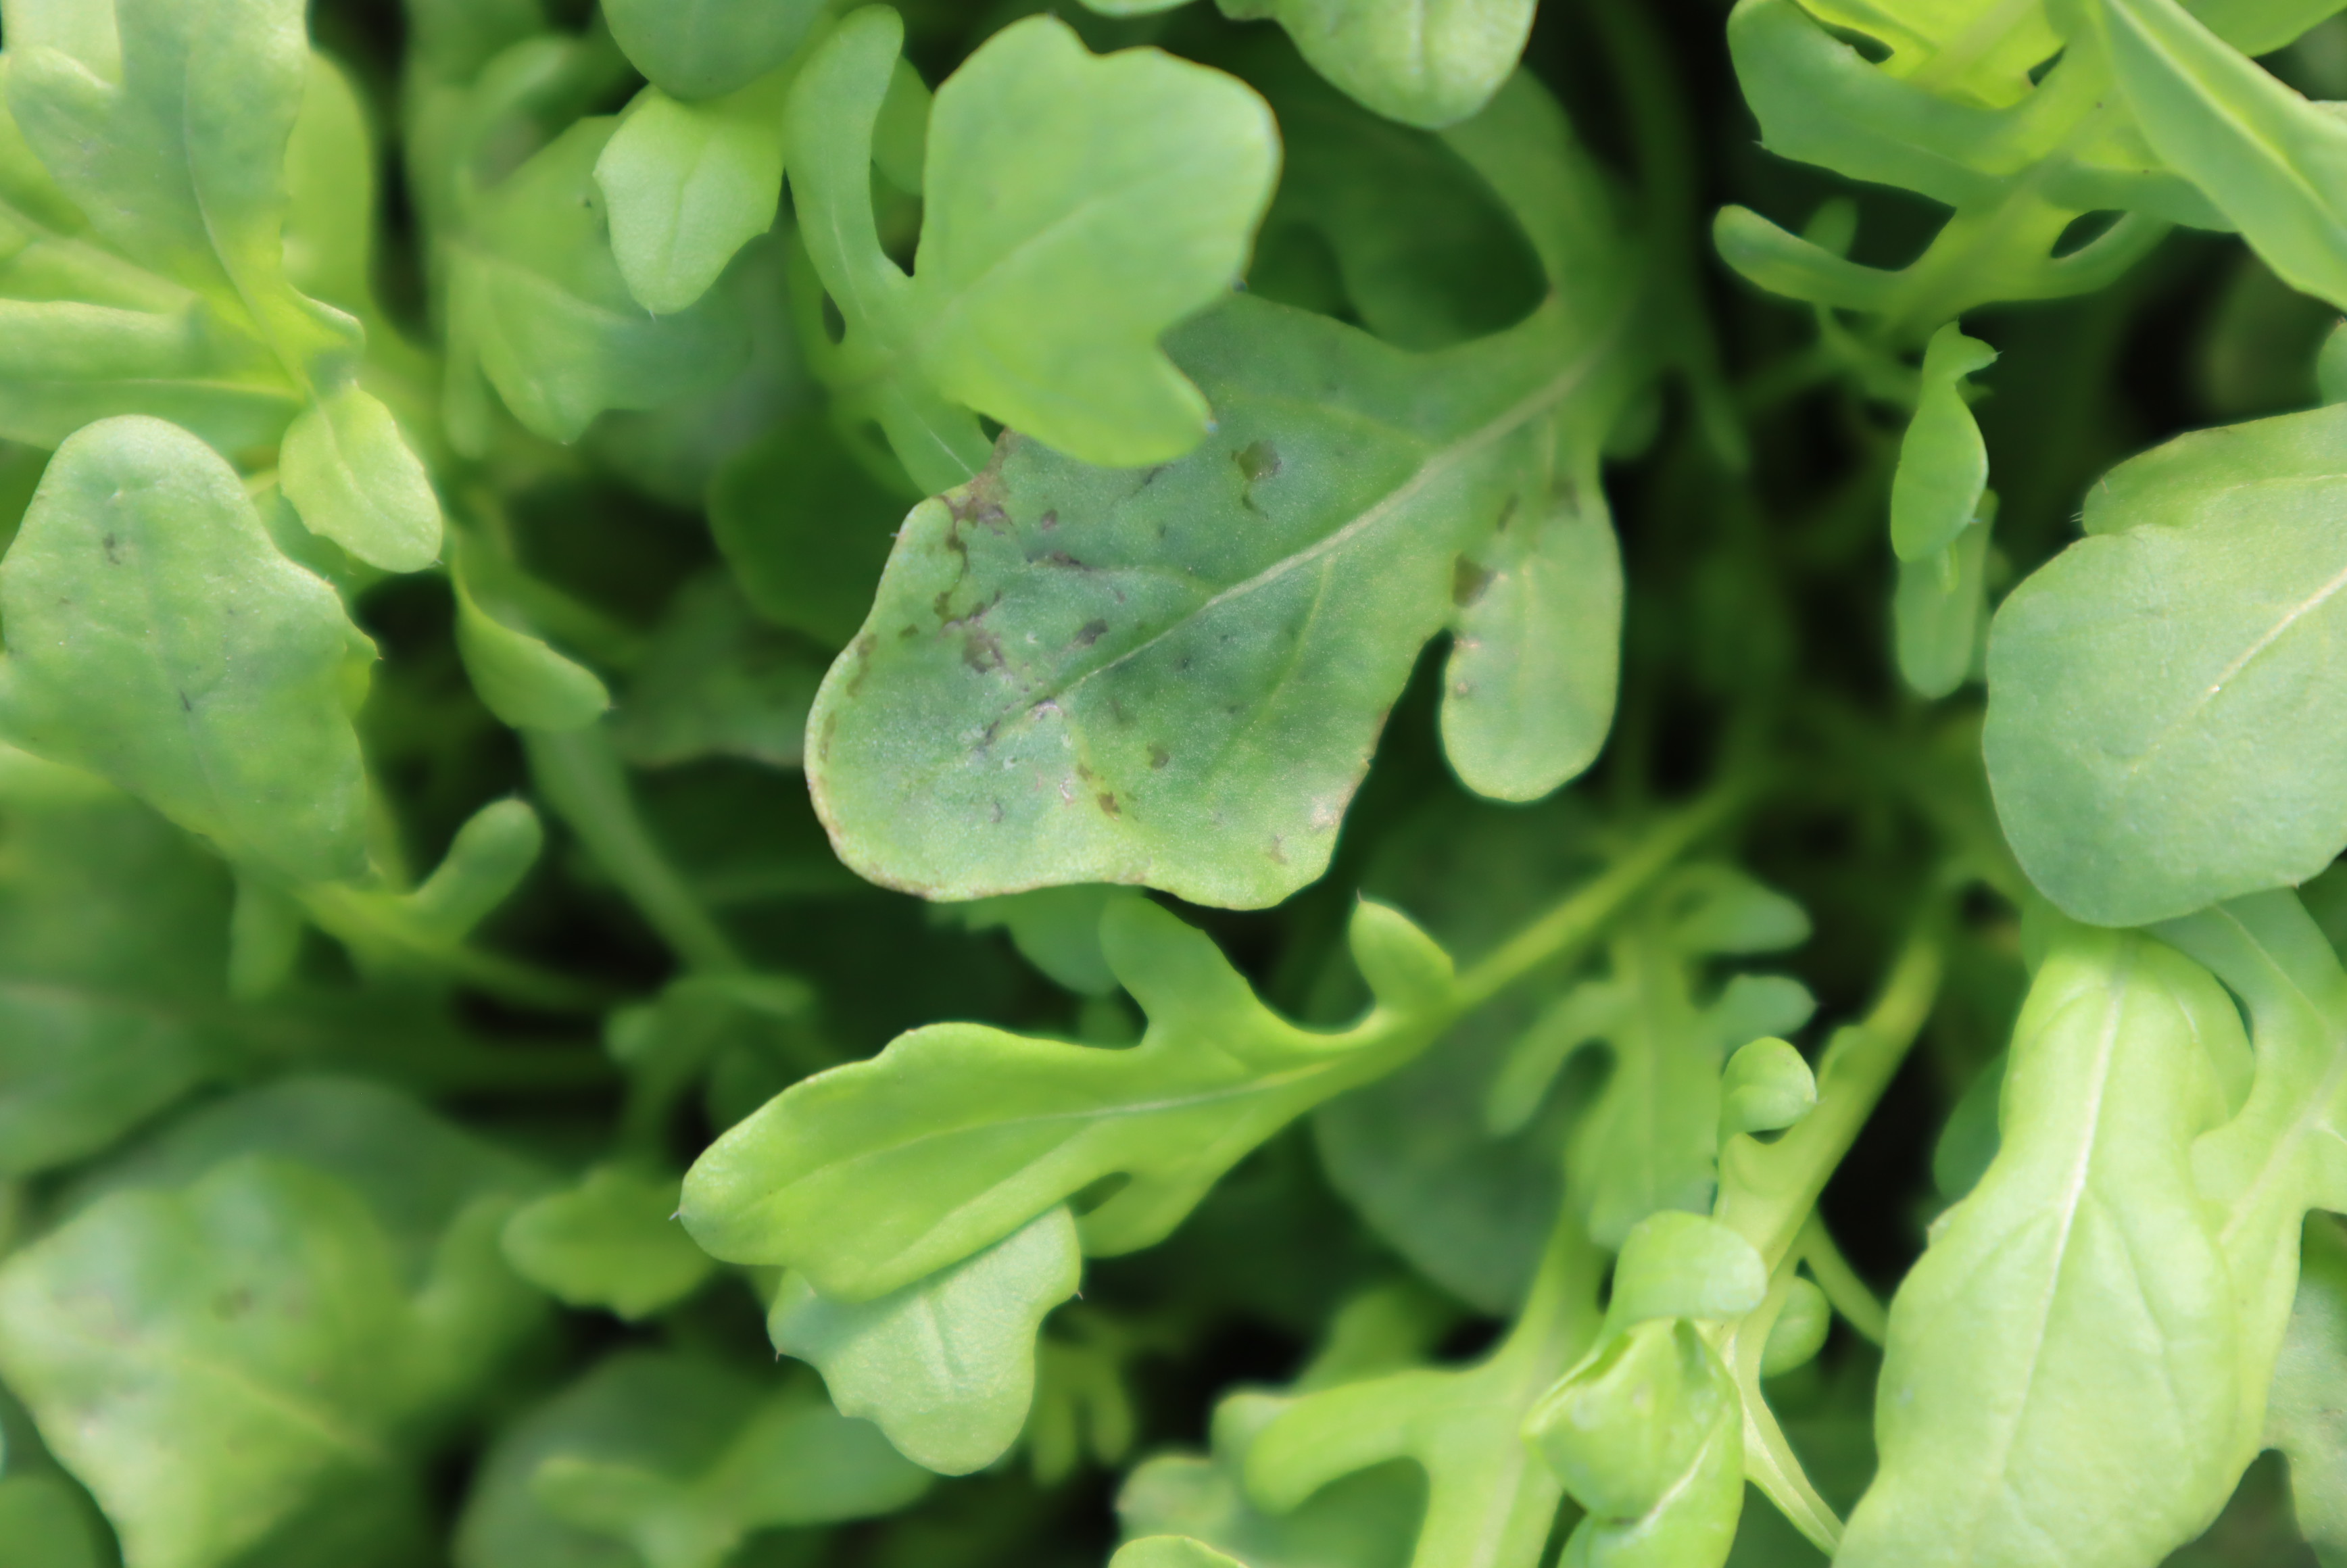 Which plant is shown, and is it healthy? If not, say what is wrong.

rocket, black spot, unknown
